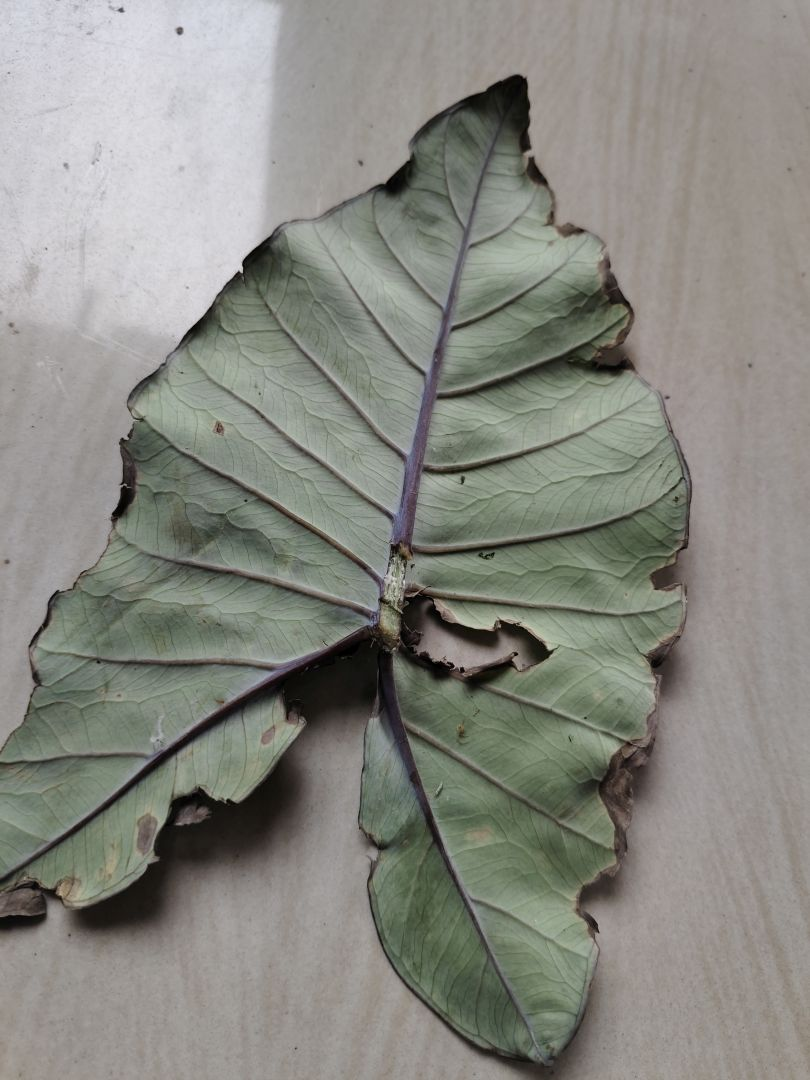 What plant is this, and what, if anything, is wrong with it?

taro, leaf blight
